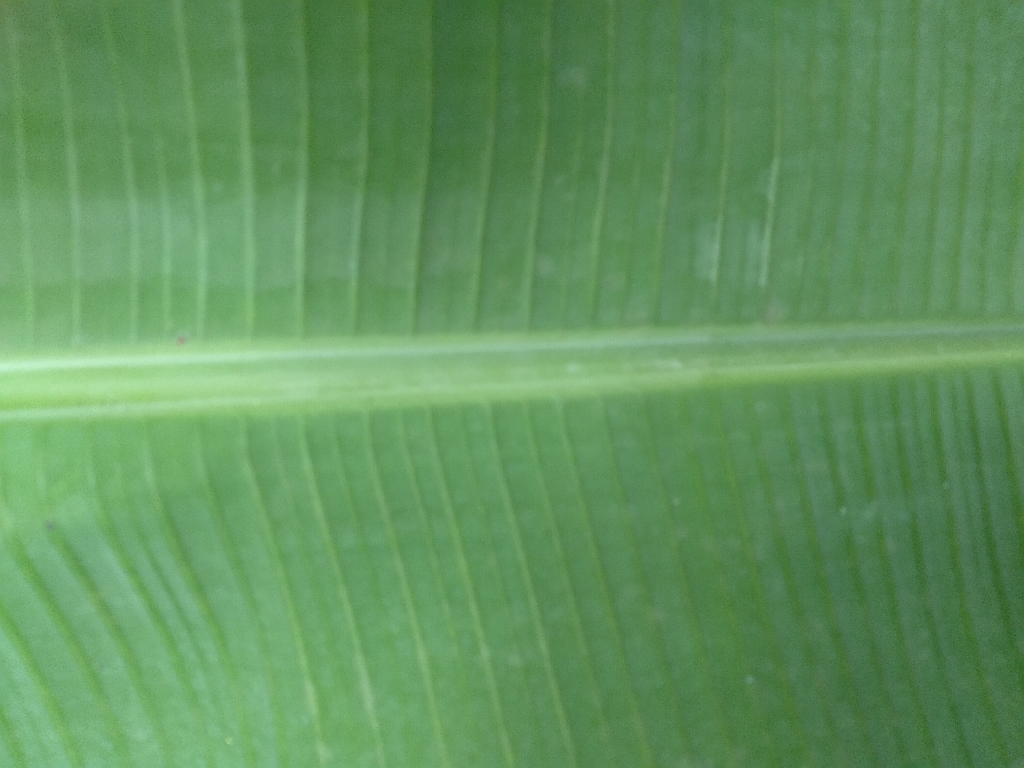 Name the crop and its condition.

banana, healthy
